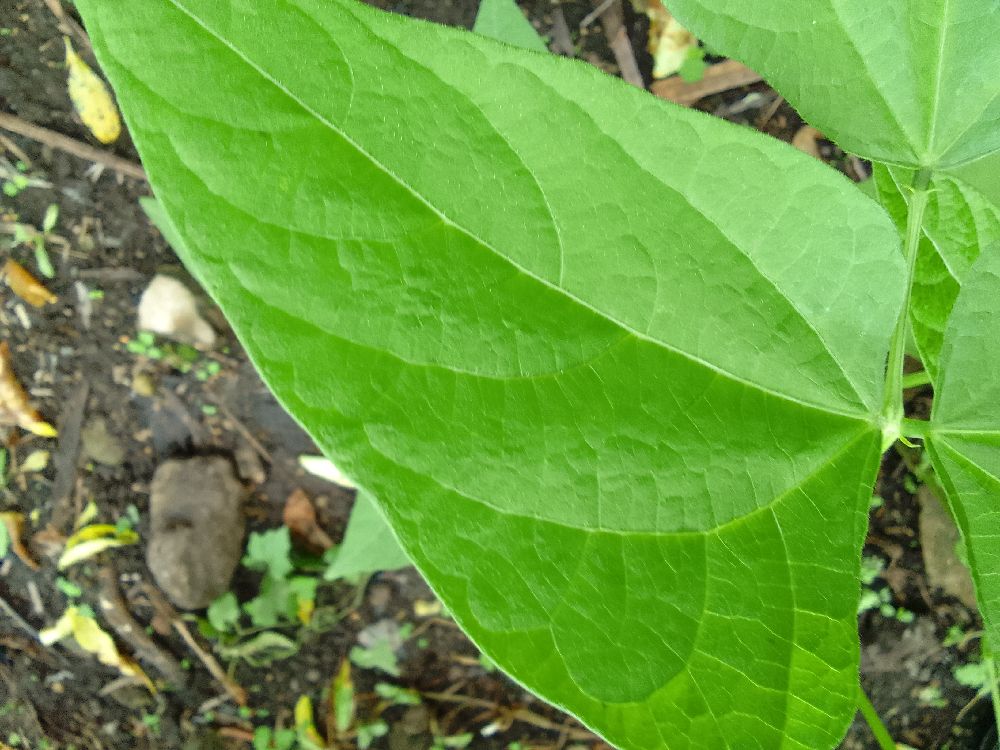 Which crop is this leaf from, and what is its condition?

common bean, healthy
